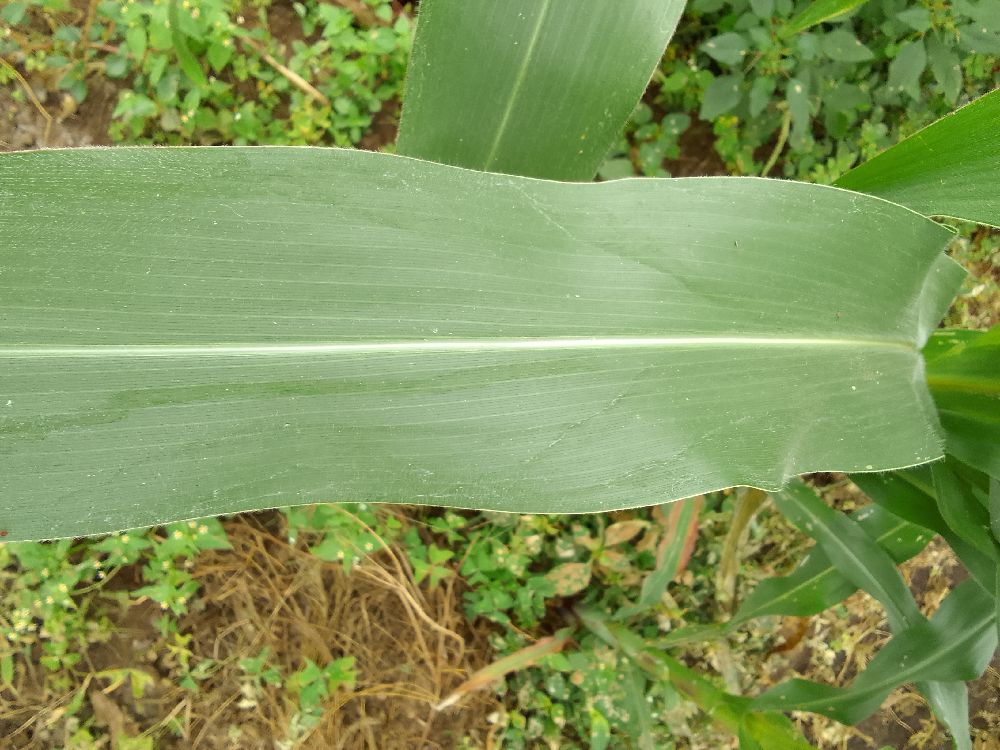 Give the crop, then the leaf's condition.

maize, healthy
